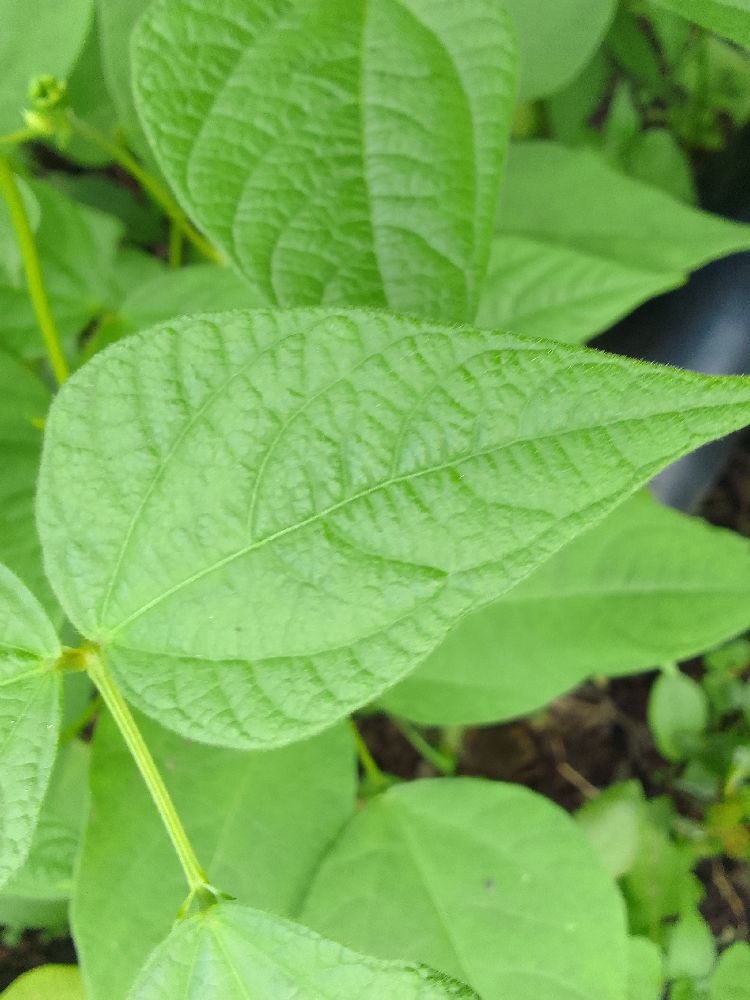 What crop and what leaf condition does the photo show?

common bean, healthy
